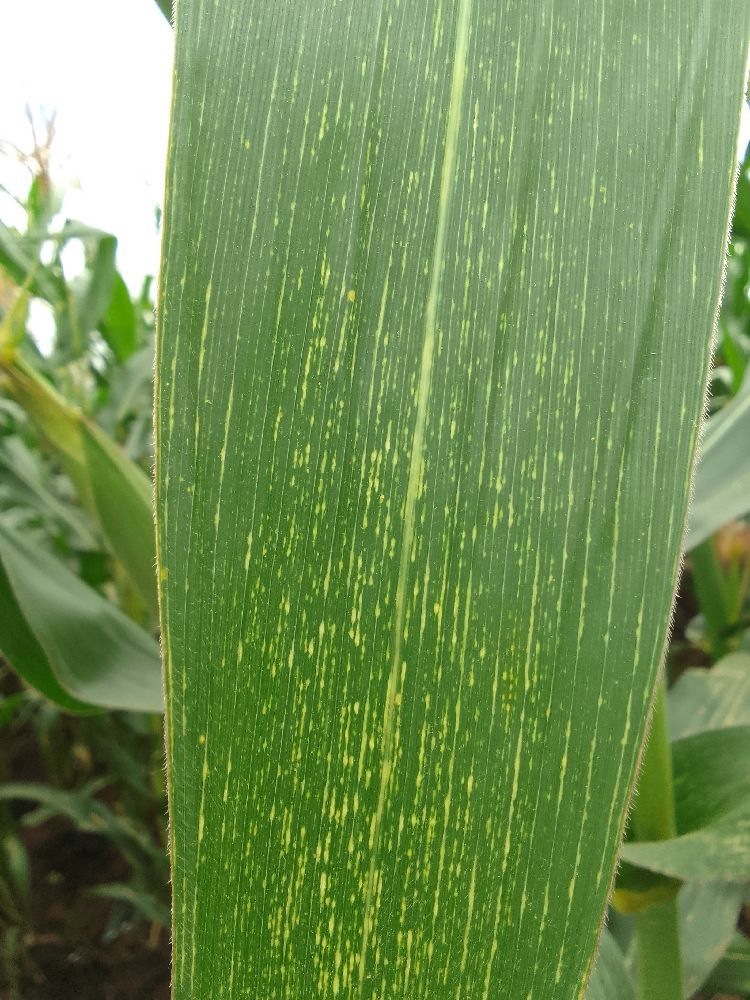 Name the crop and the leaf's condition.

maize, maize streak virus
